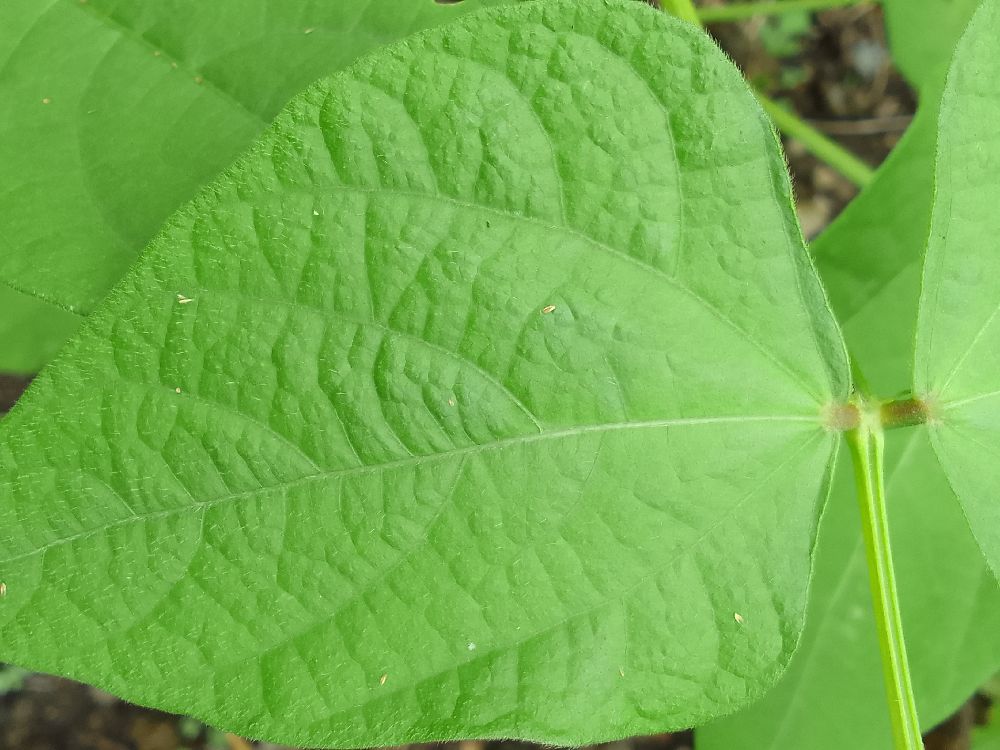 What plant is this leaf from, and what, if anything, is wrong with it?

common bean, healthy
